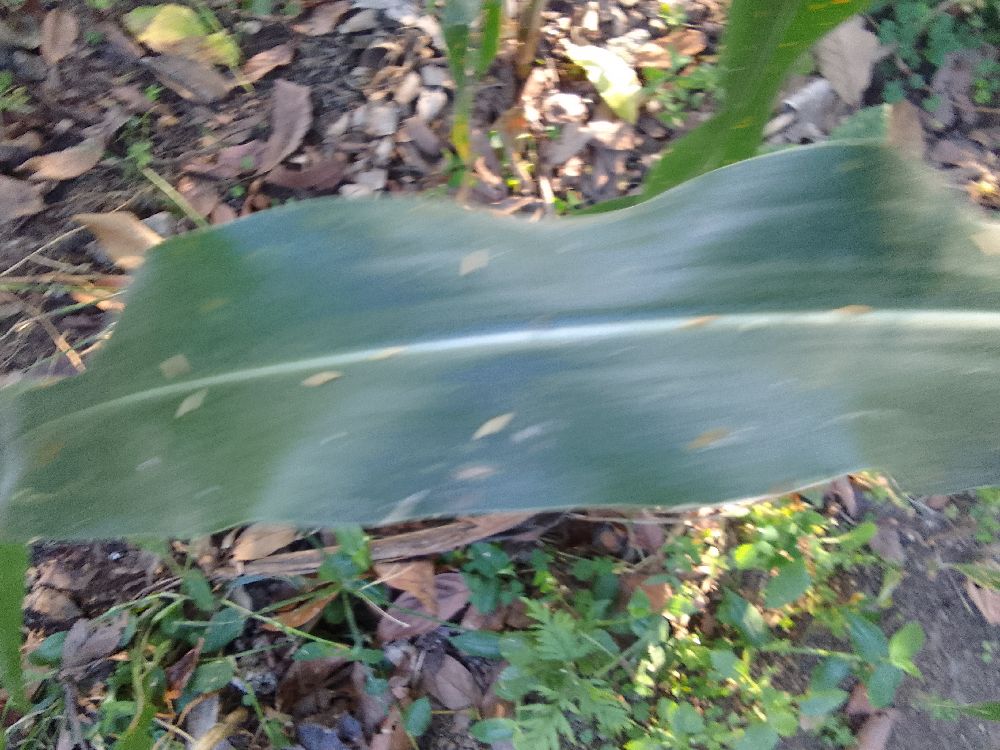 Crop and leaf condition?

maize, healthy
